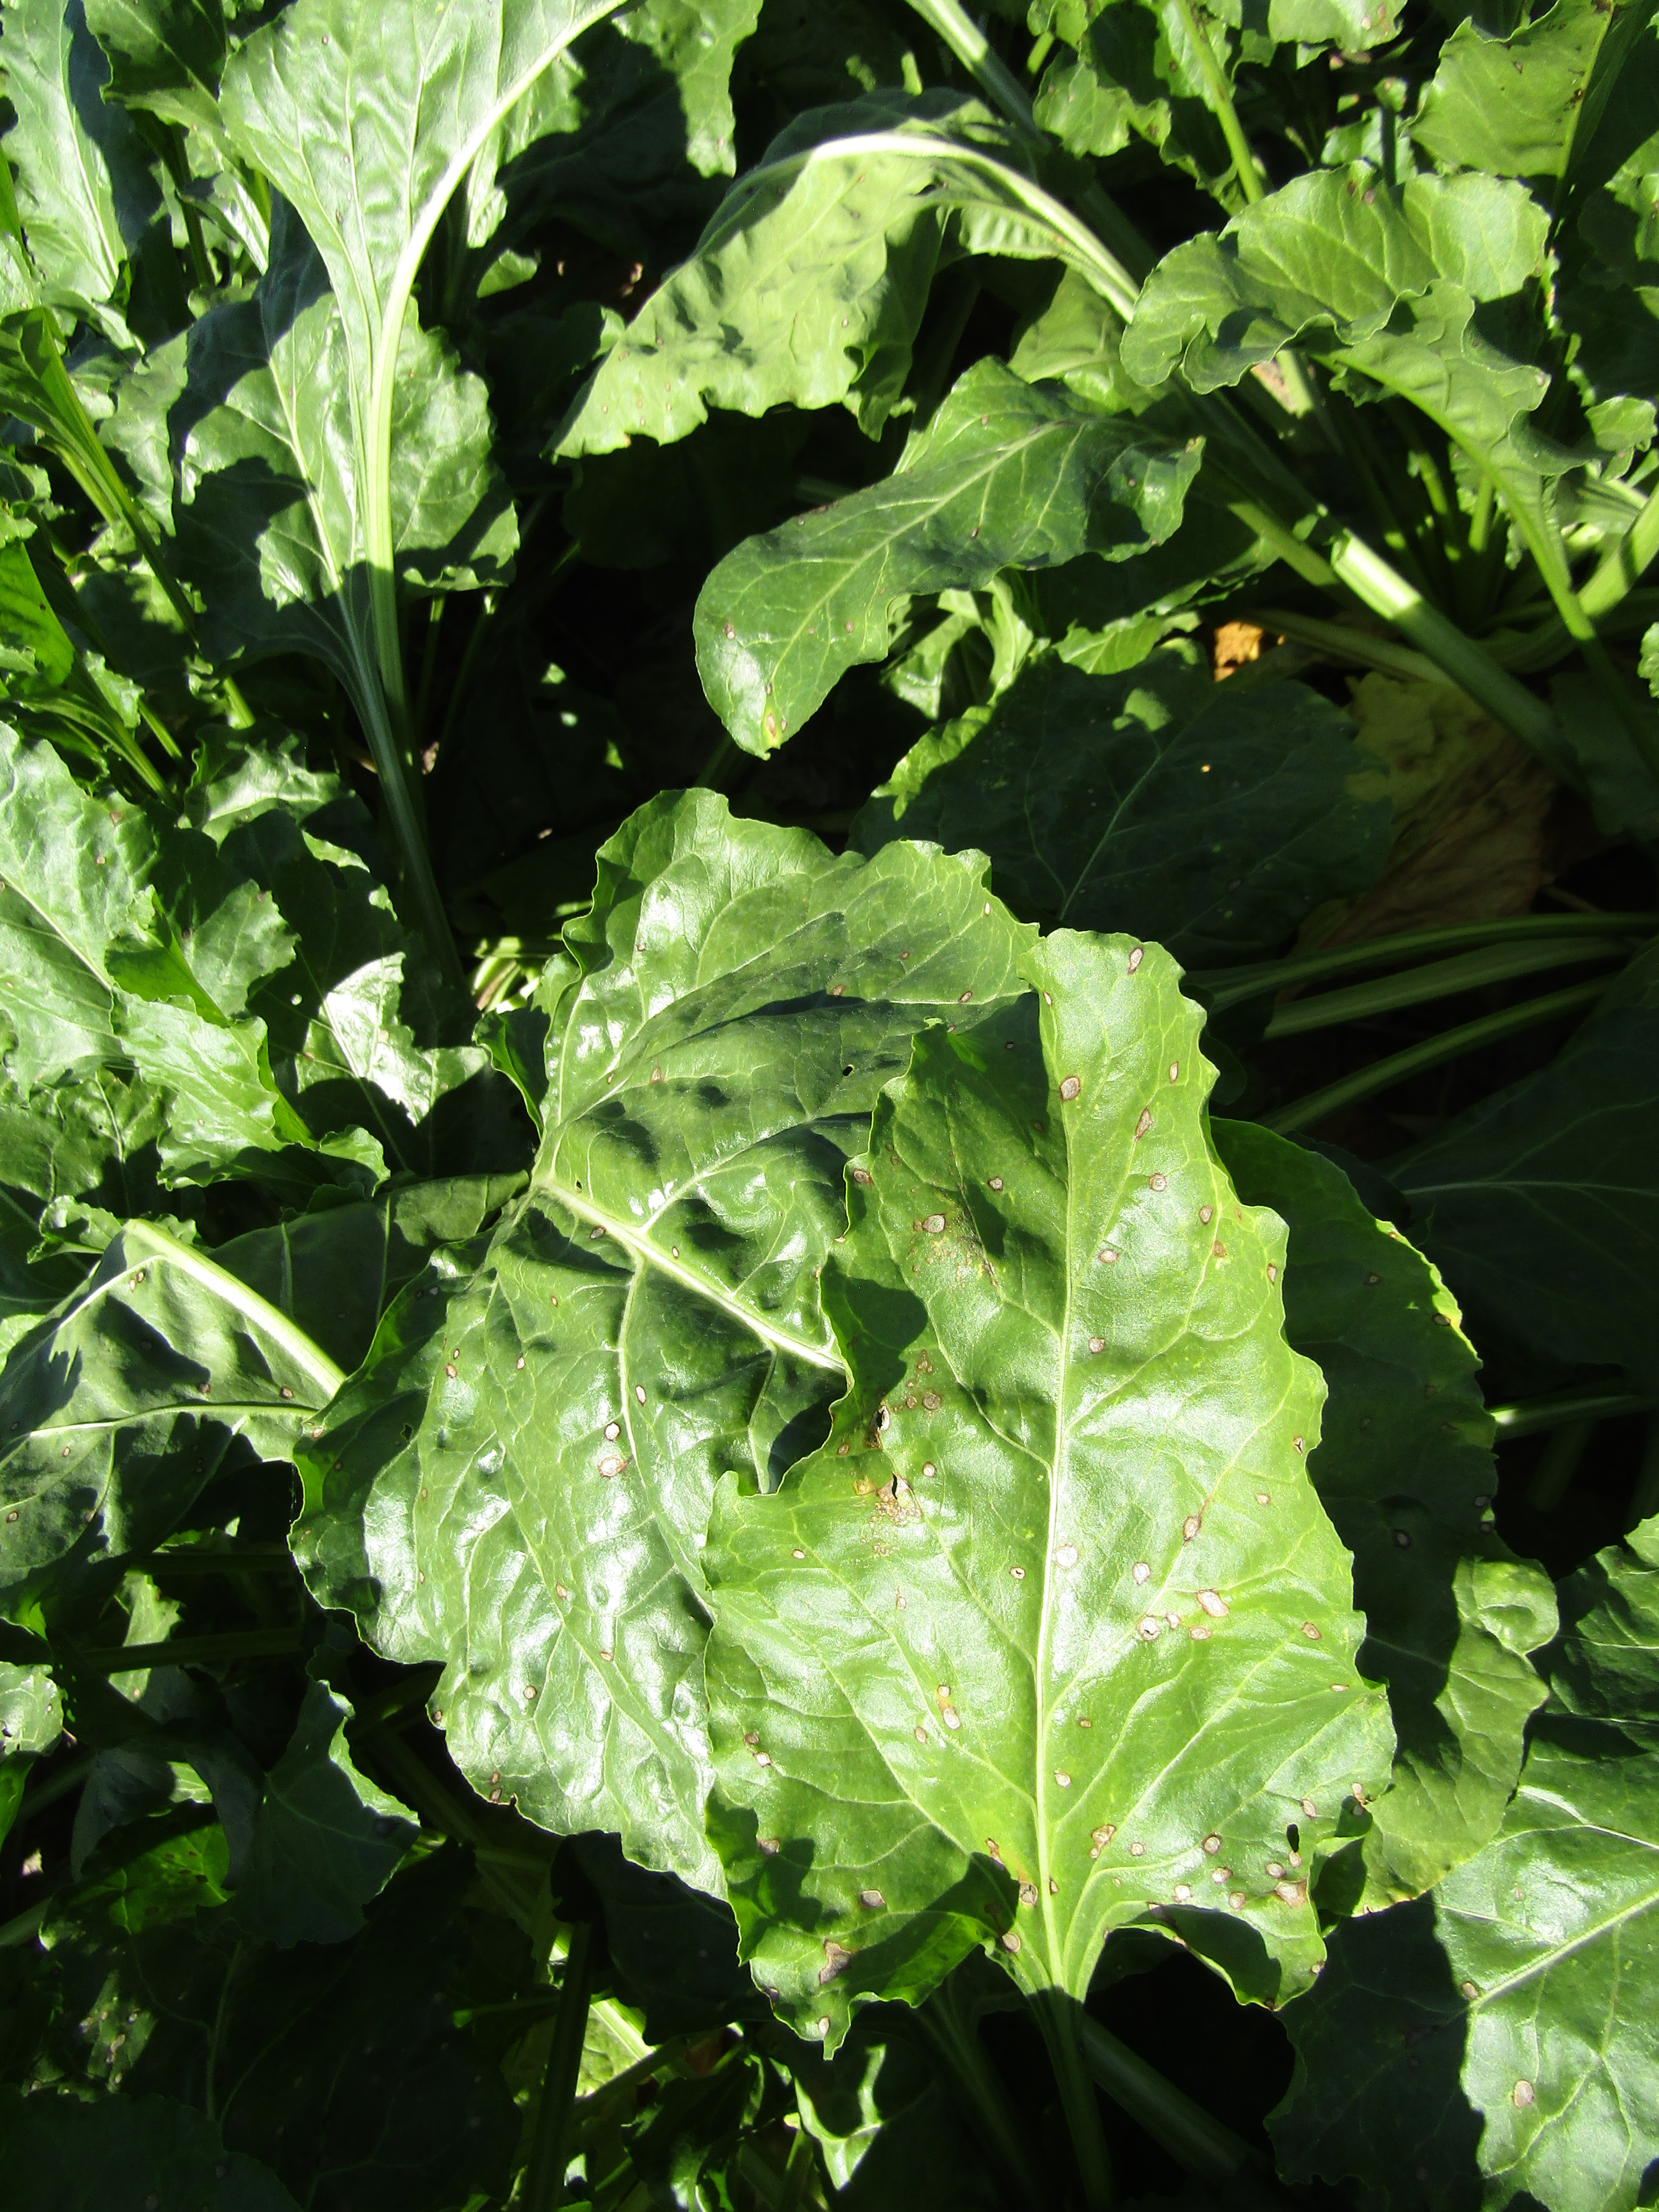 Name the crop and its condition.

beet, cercospora
